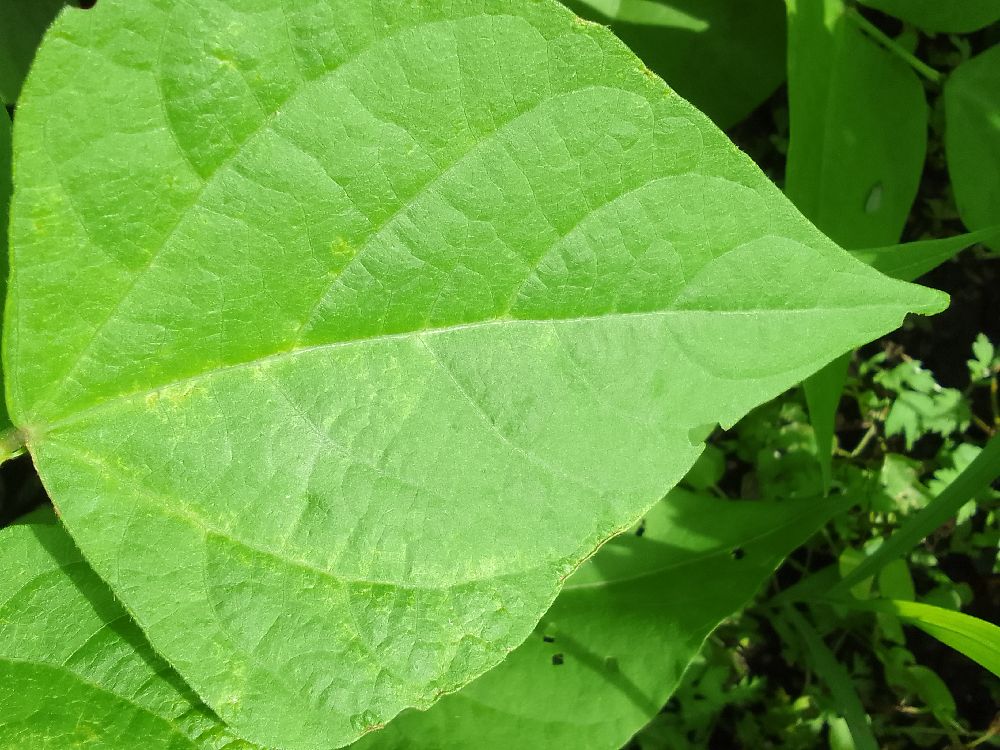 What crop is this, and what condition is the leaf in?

common bean, healthy
